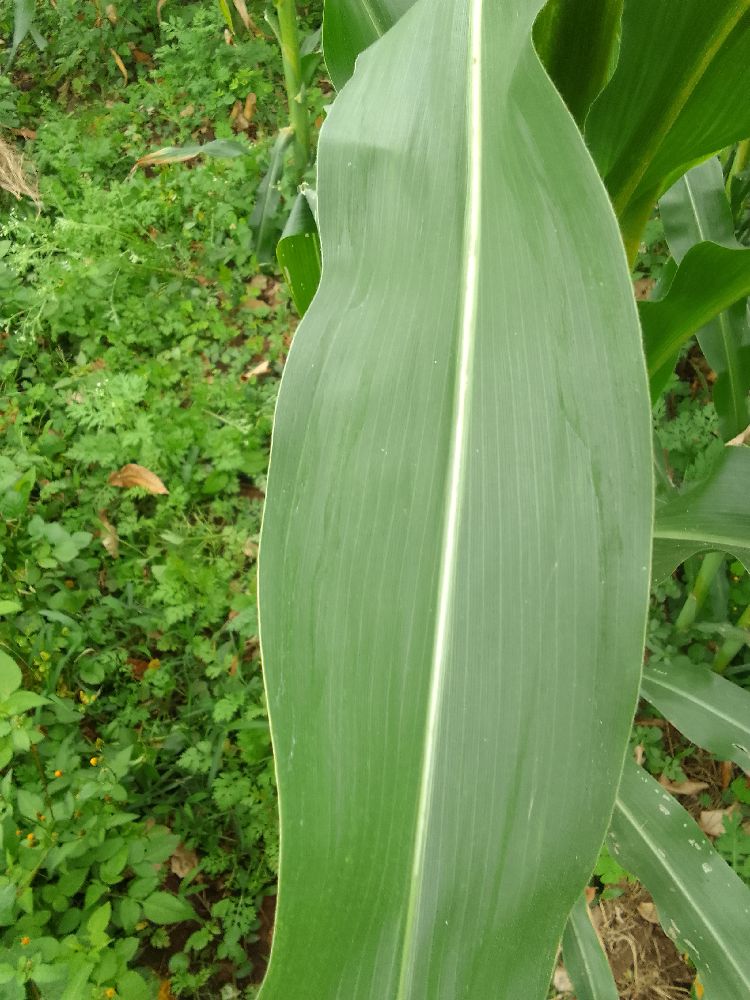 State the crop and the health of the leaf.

maize, healthy
